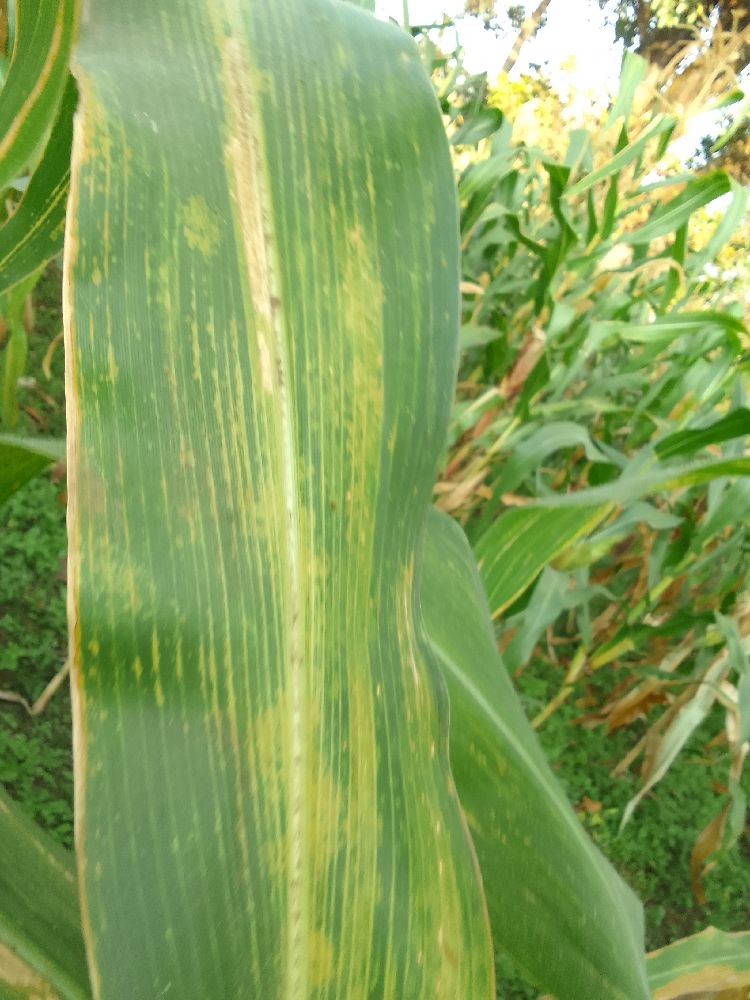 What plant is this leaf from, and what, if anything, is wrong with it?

maize, maize lethal necrosis
